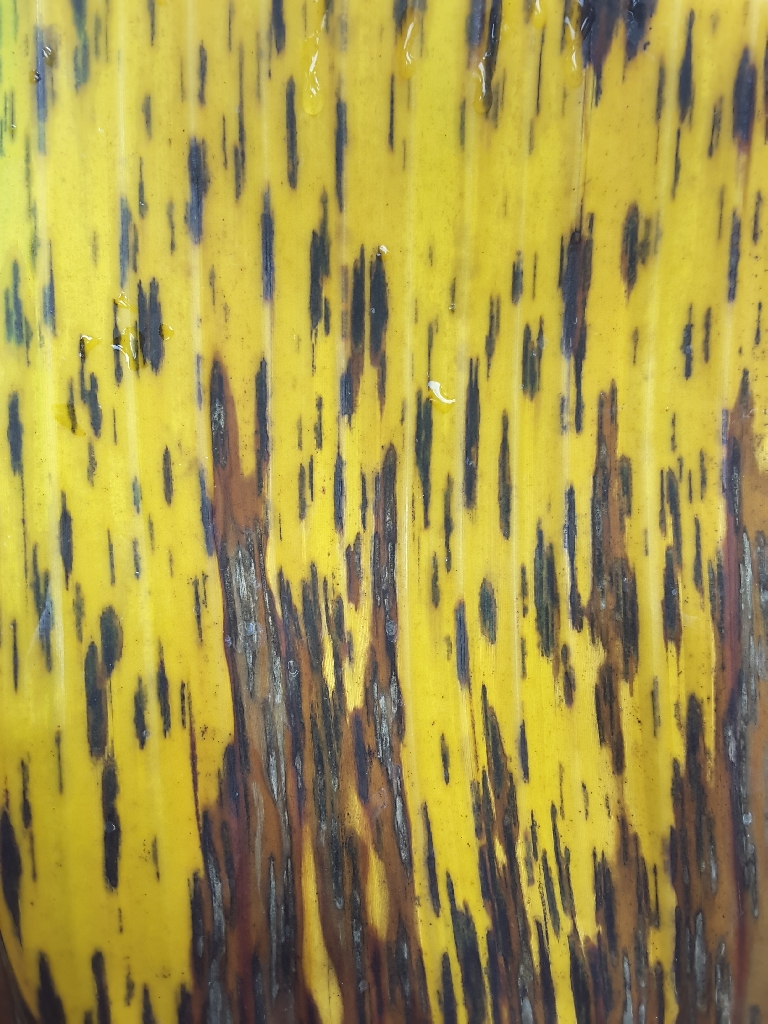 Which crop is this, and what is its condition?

banana, black sigatoka
